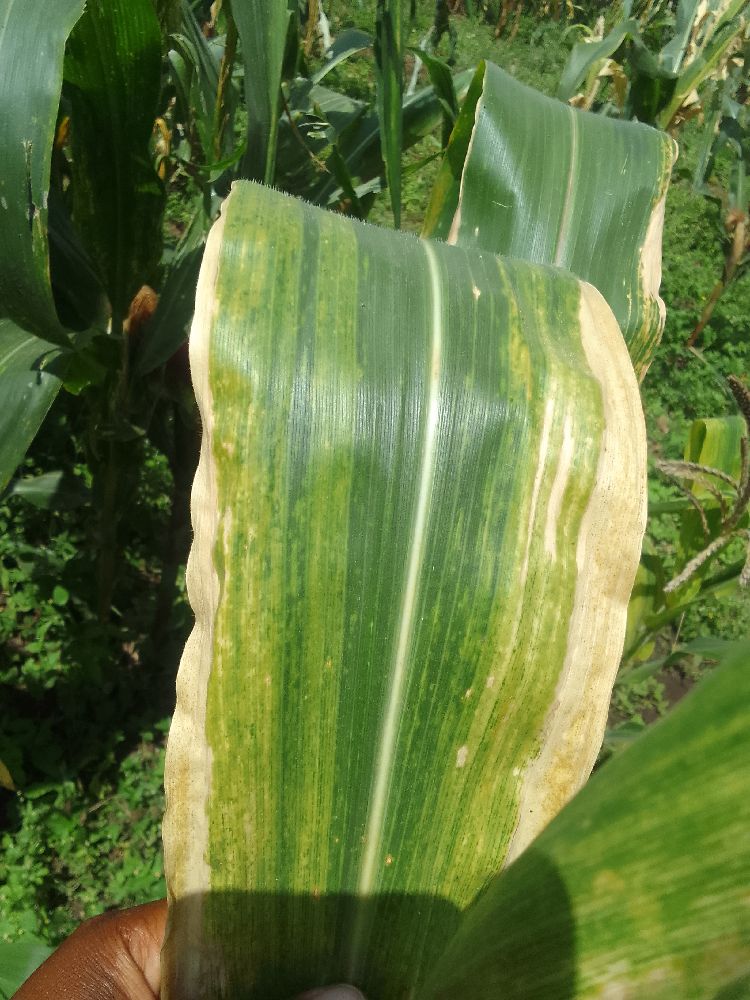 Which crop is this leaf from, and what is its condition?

maize, maize lethal necrosis
